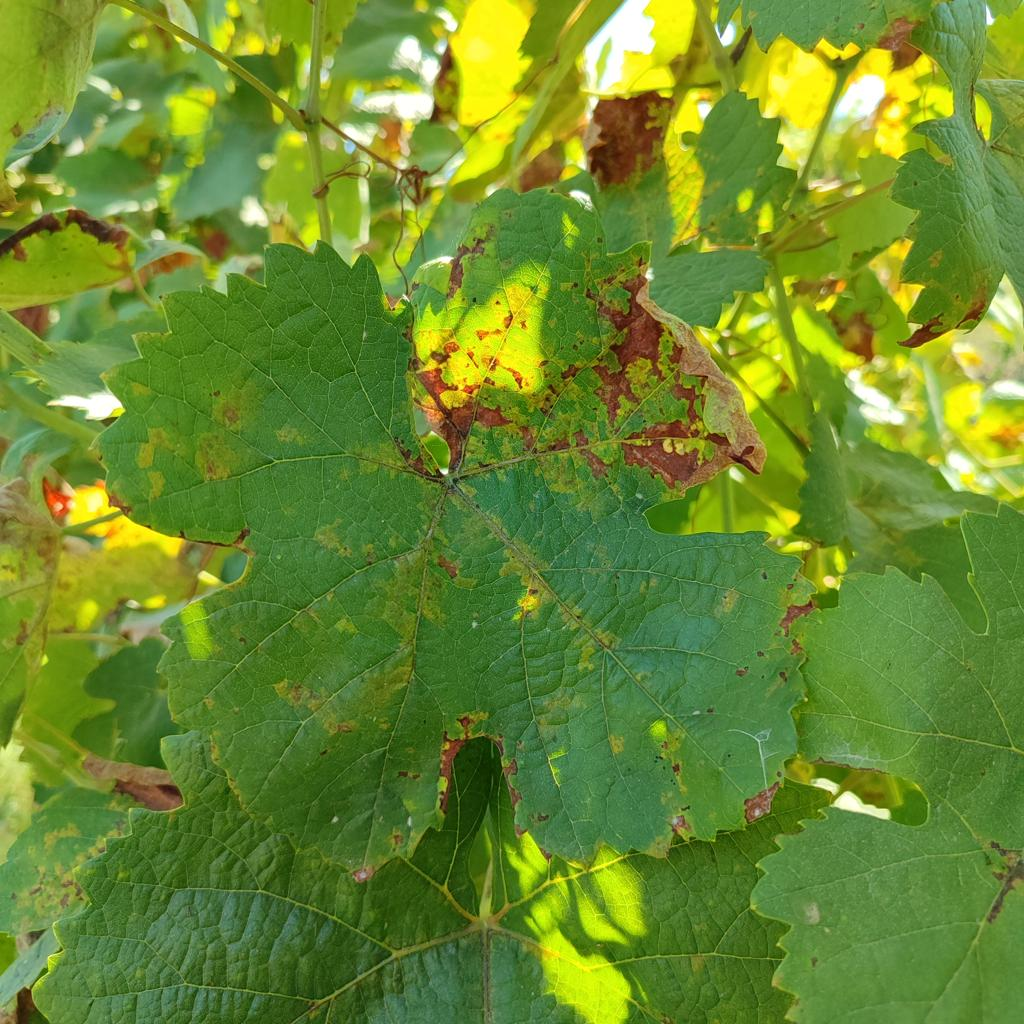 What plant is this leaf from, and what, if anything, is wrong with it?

grapevine, downy mildew
